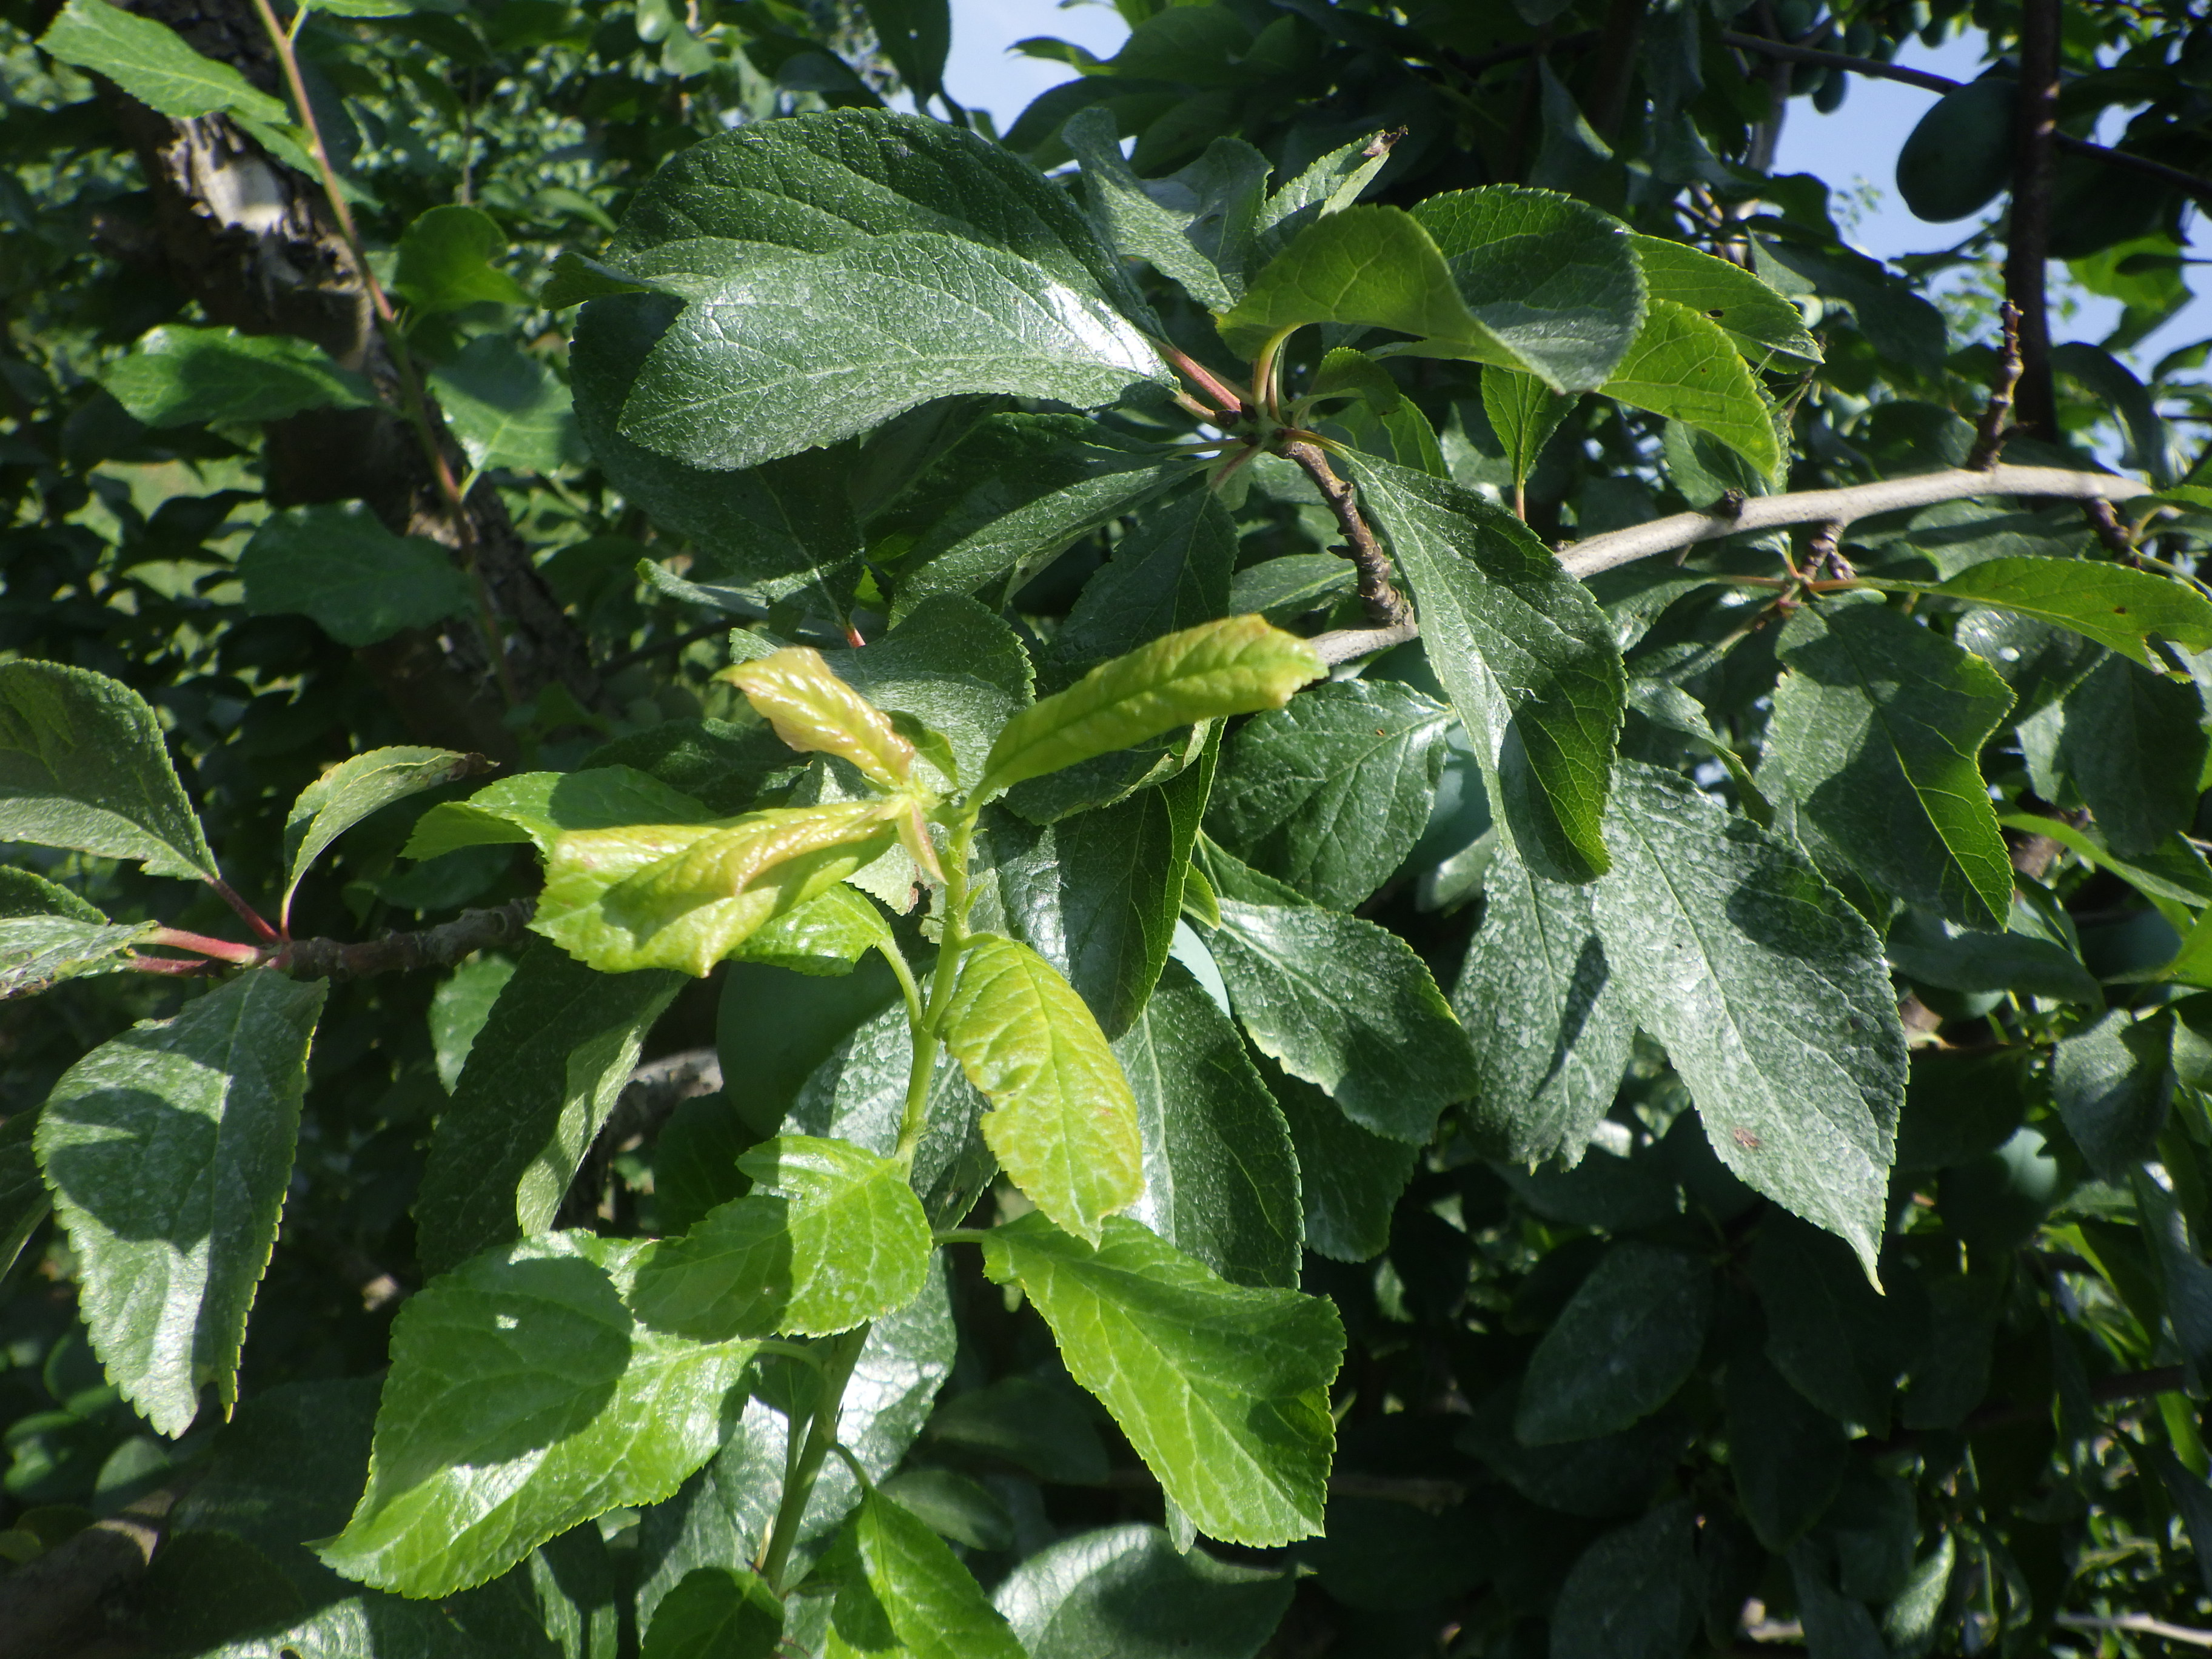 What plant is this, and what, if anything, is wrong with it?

plum, aphids, shot hole disease
